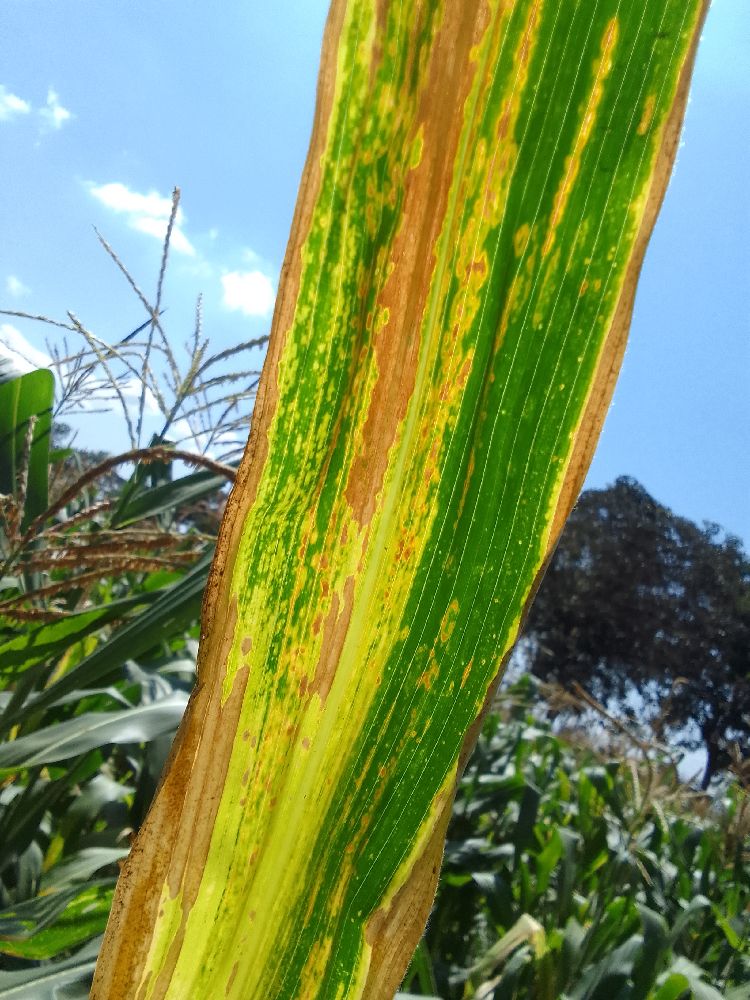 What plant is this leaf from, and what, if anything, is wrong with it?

maize, maize lethal necrosis
